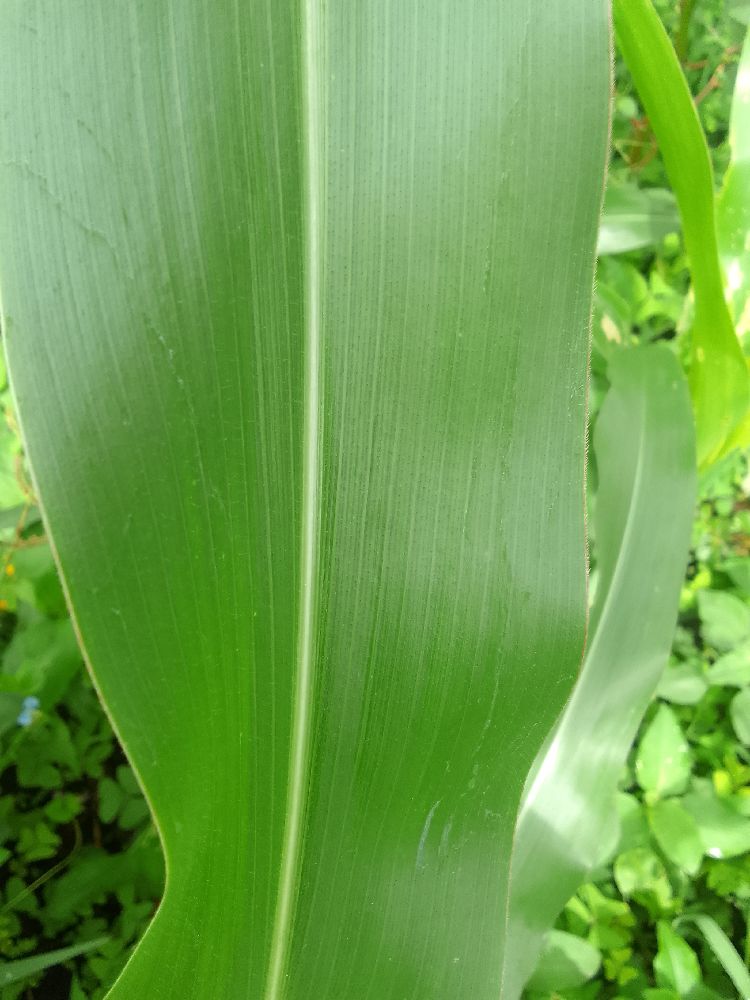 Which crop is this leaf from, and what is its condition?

maize, healthy
